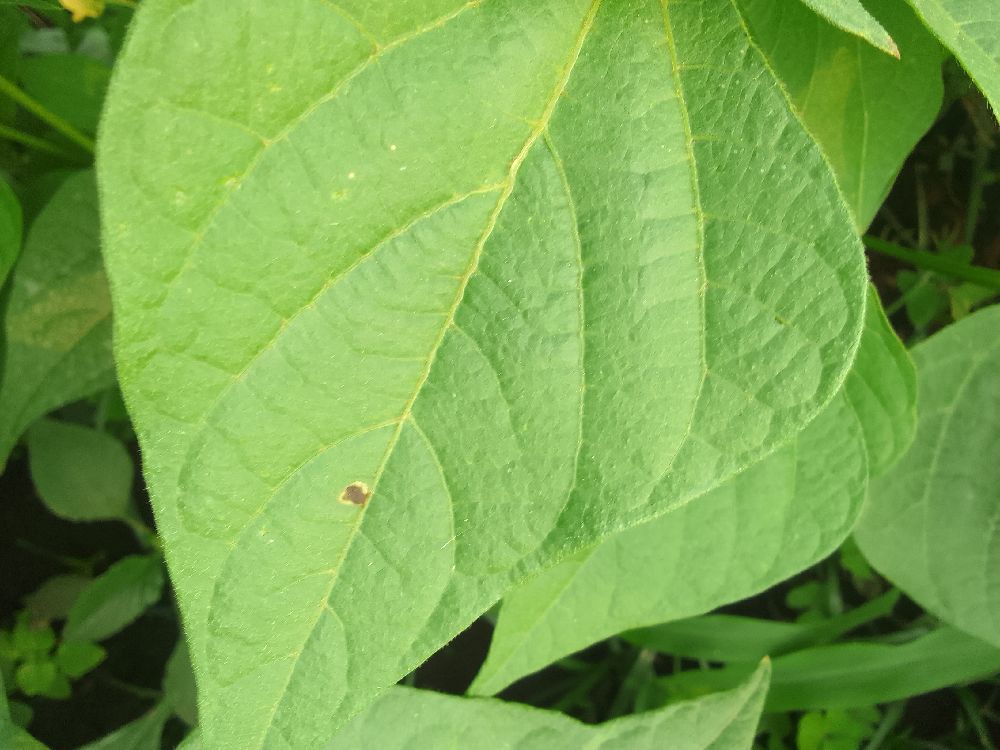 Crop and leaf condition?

common bean, healthy
